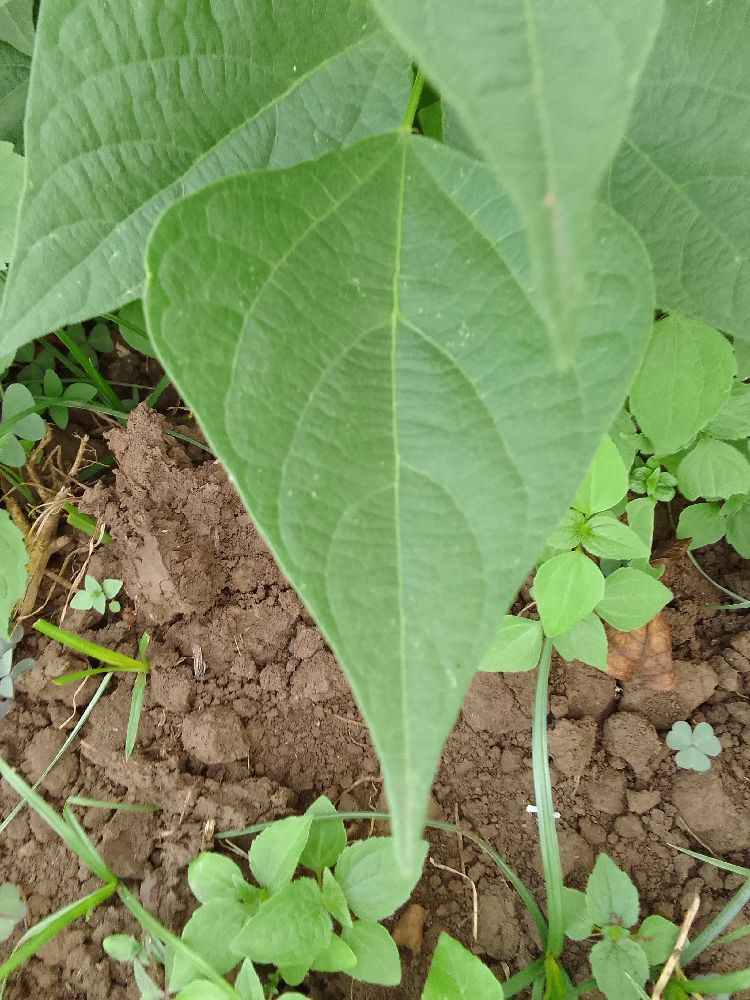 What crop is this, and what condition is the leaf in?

common bean, healthy
